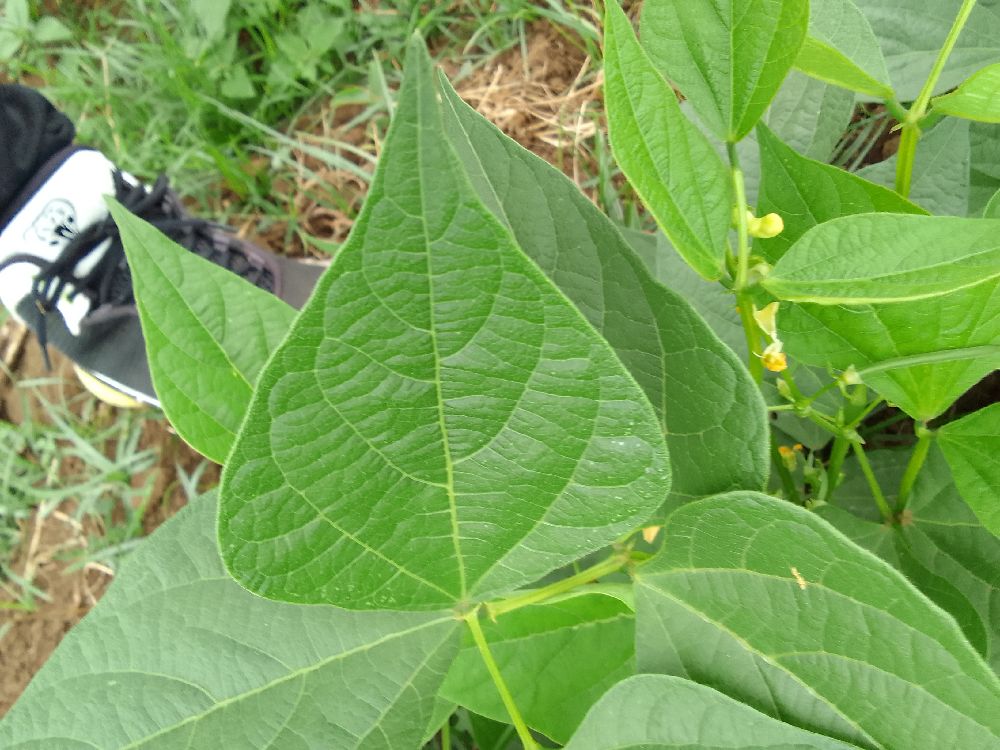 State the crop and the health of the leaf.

common bean, healthy
